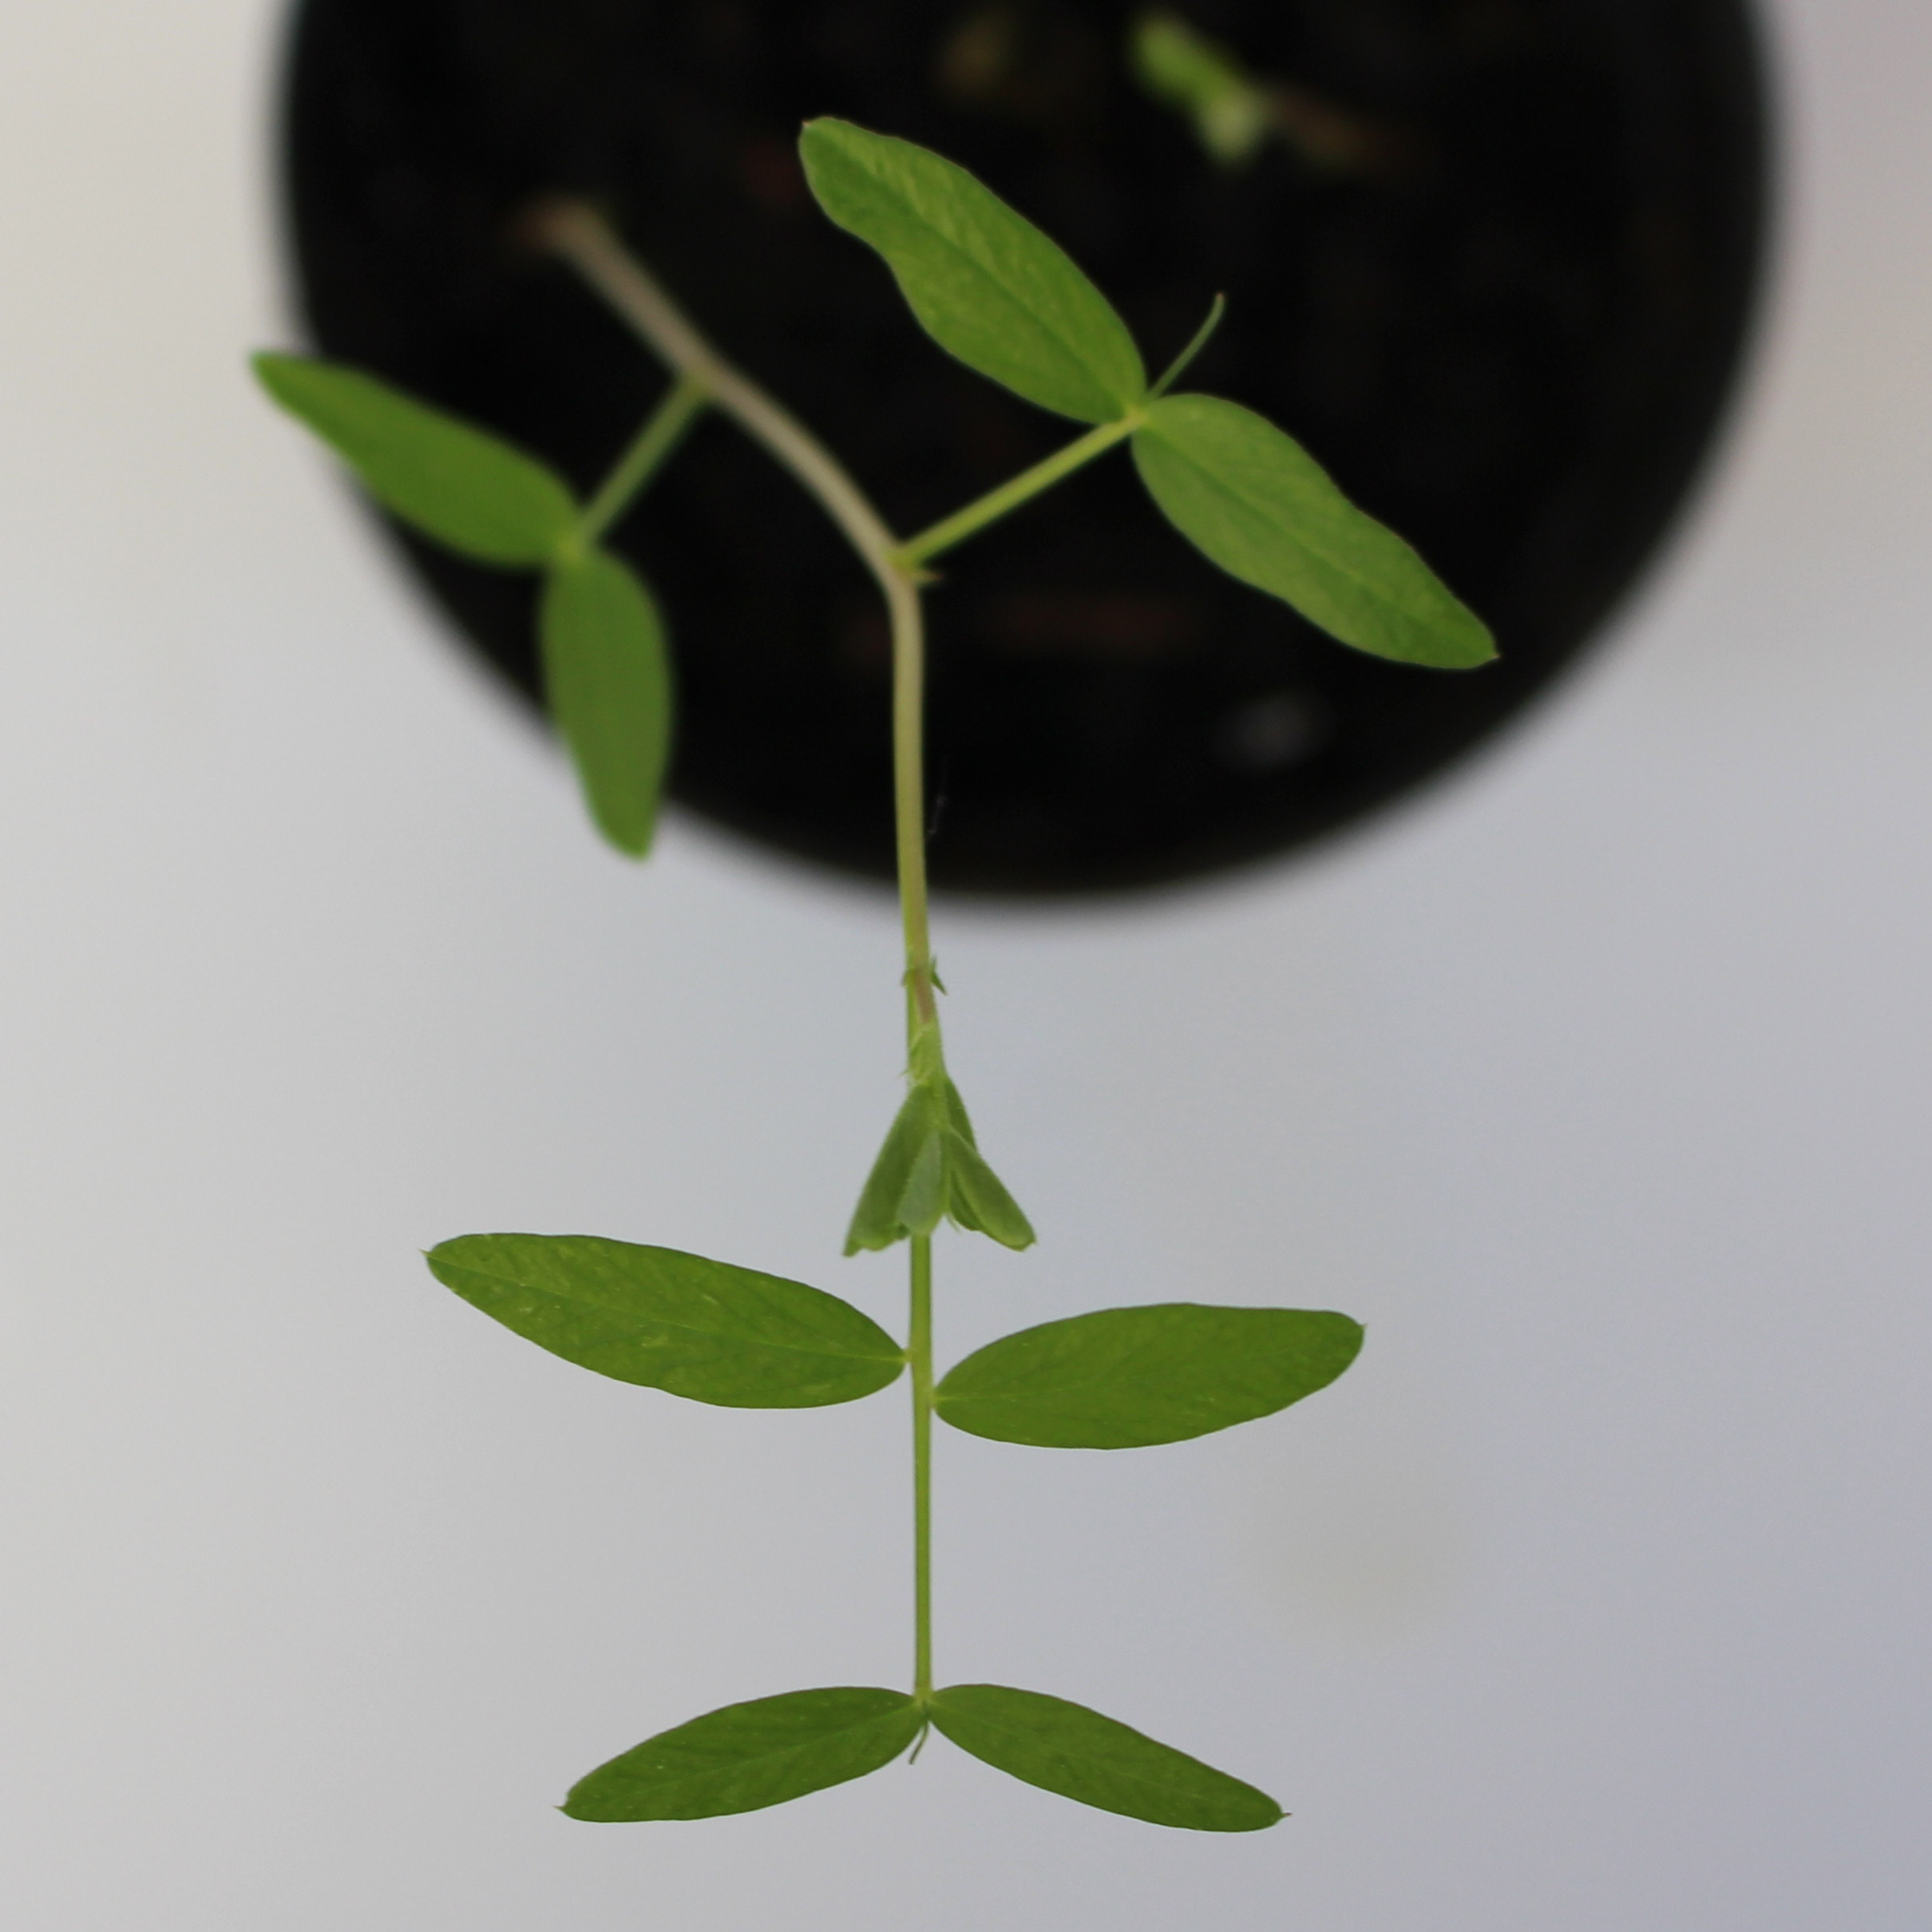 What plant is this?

Vicia sativa
